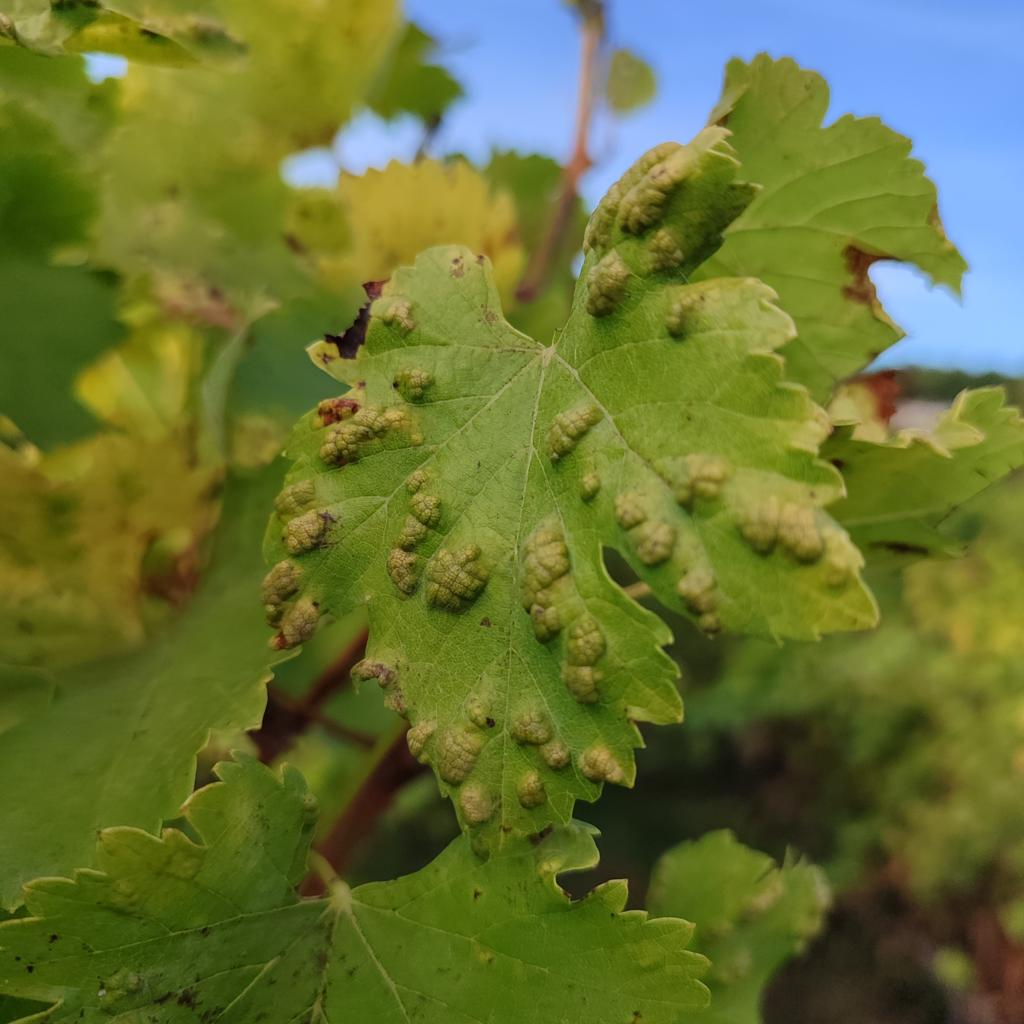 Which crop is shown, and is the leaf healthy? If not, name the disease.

grapevine, erineum mite
